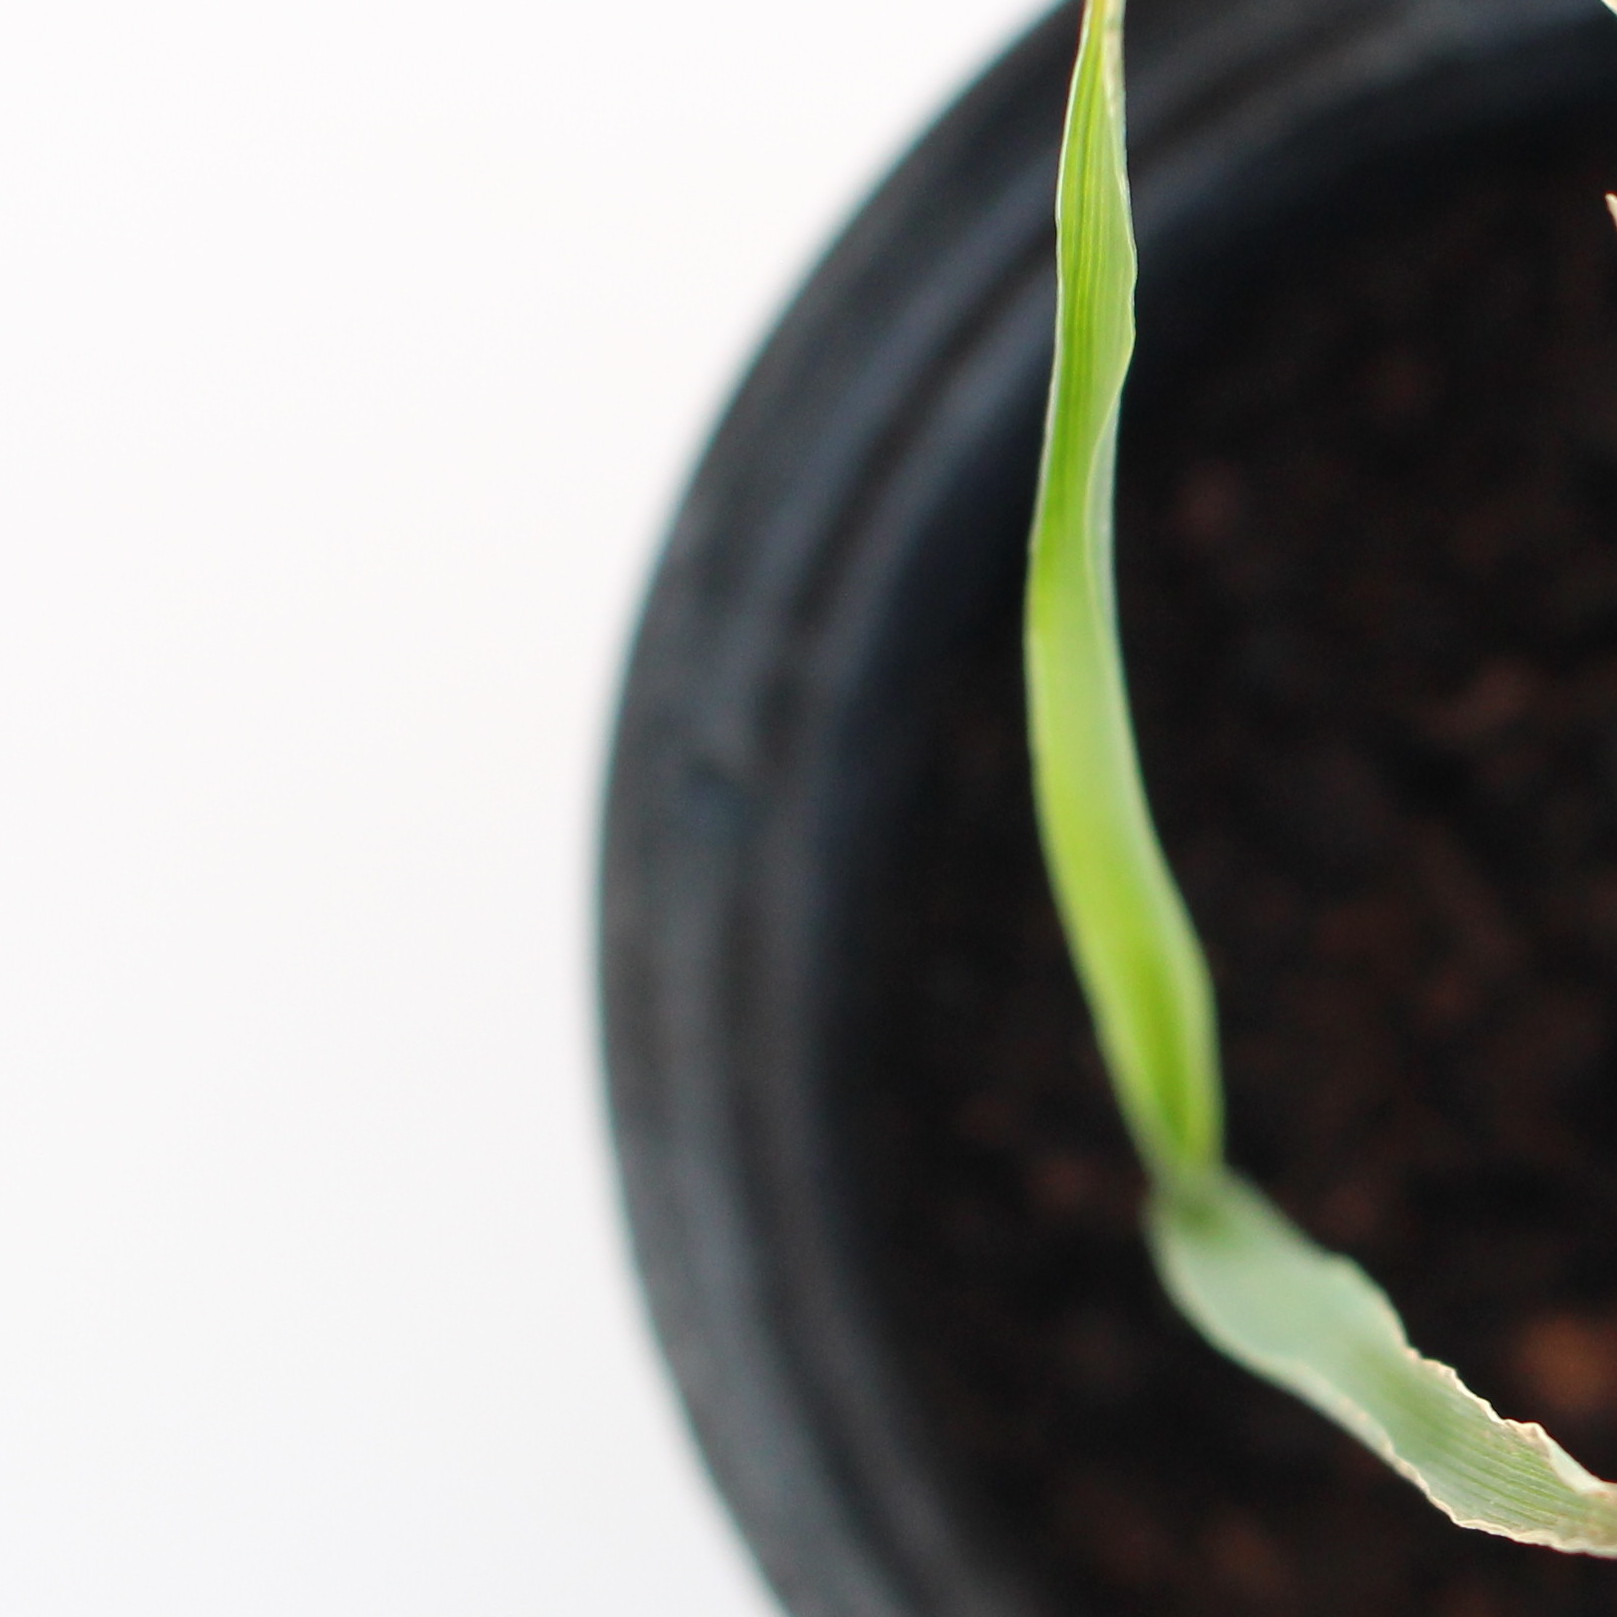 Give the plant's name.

Avena sterilis
